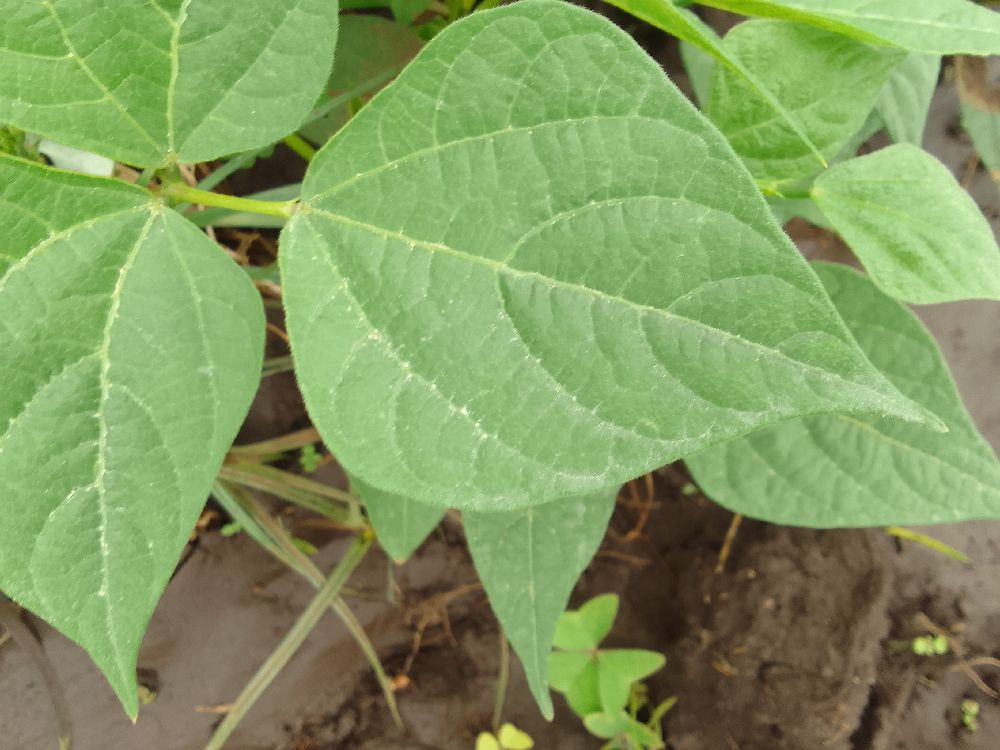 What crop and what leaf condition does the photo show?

common bean, healthy
